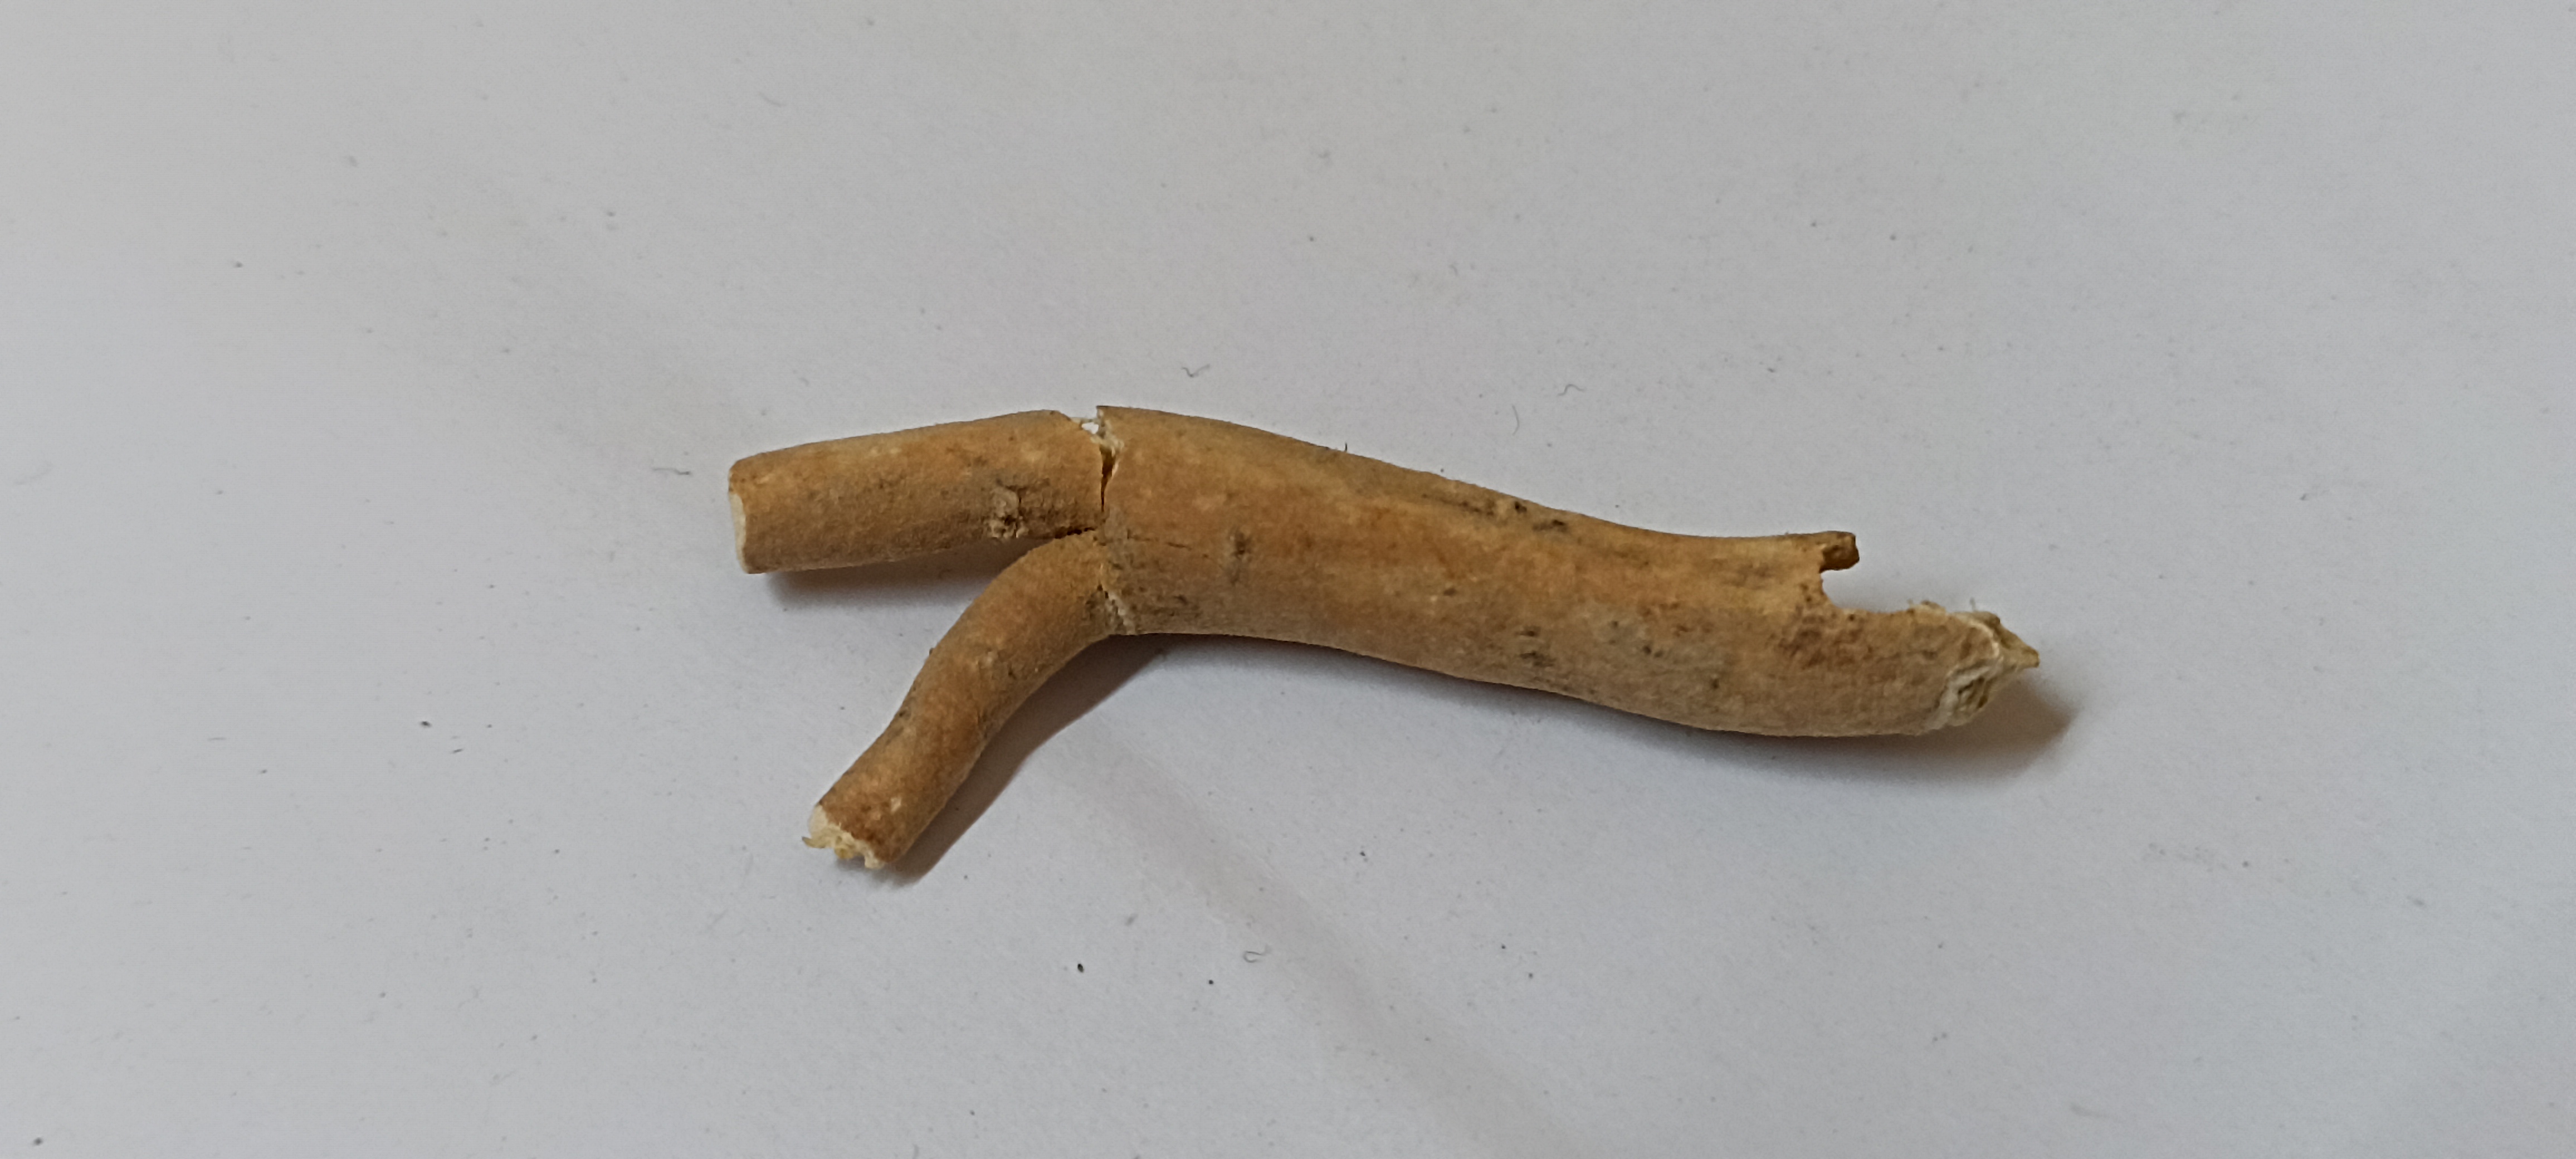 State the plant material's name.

ashwagandha
